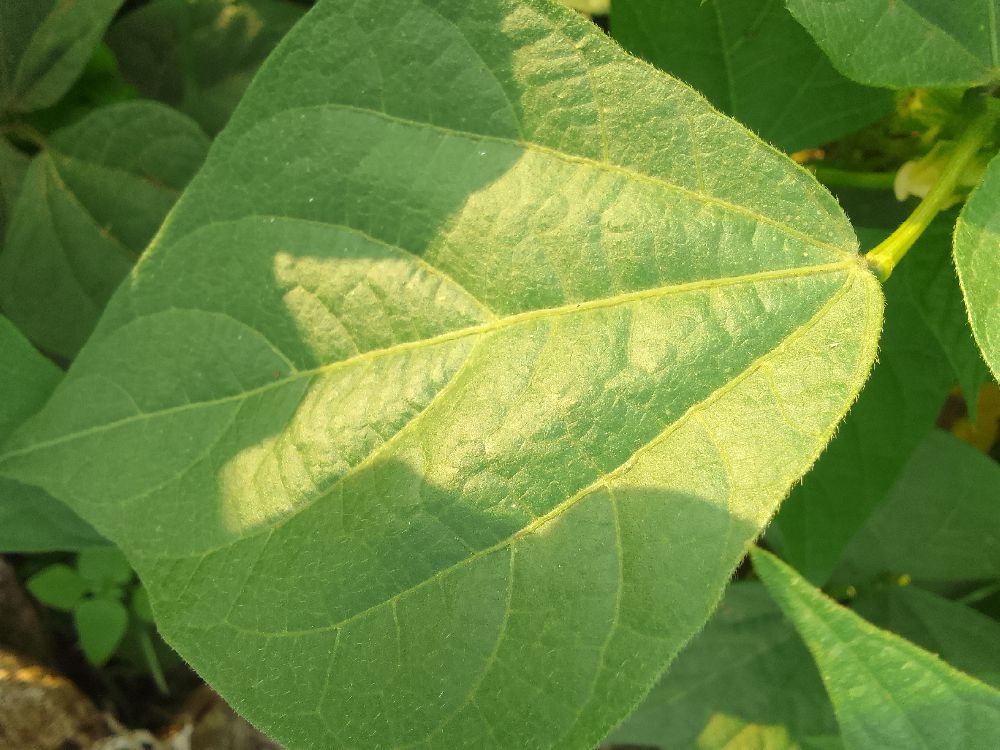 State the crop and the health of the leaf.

common bean, healthy
